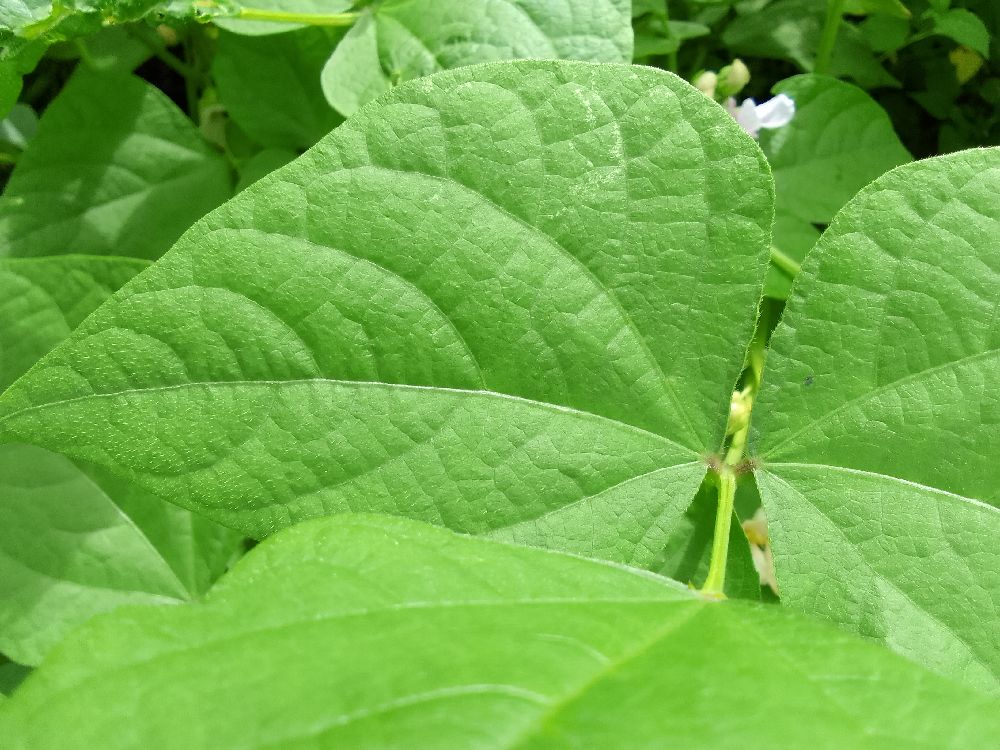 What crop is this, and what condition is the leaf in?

common bean, healthy
